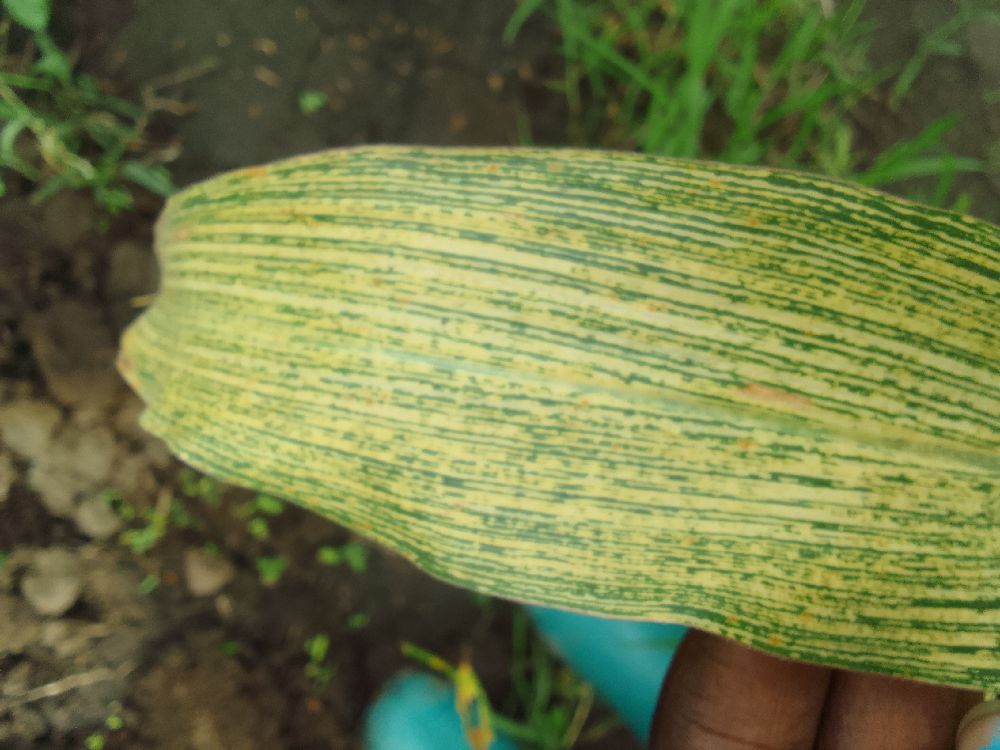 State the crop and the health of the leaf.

maize, maize streak virus
